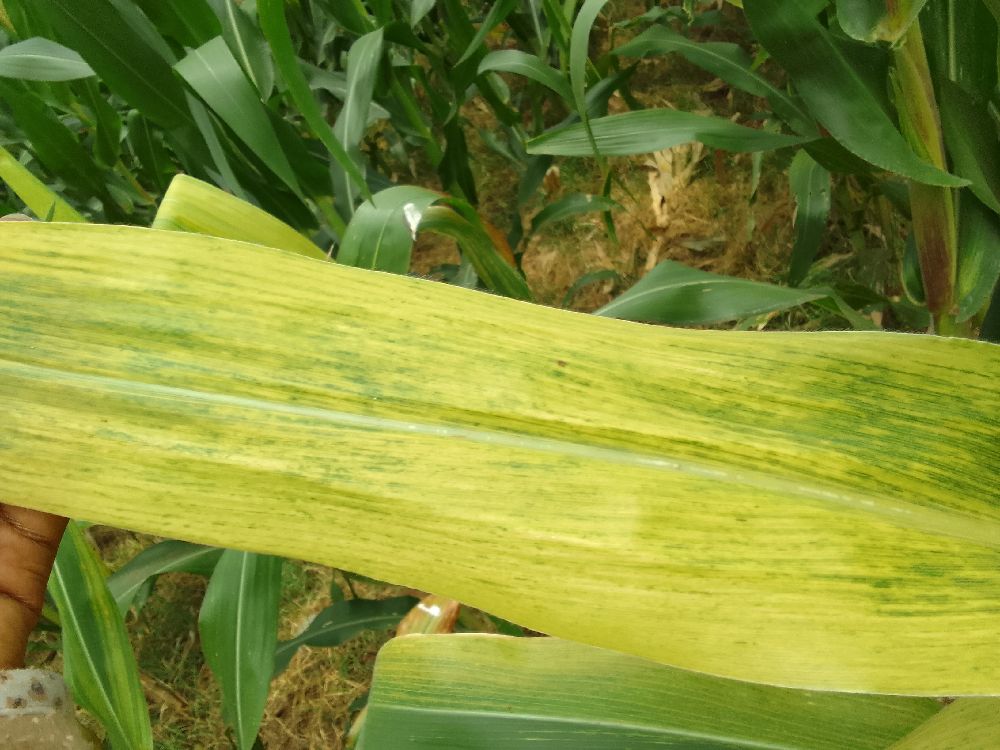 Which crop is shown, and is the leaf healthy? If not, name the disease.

maize, maize lethal necrosis
